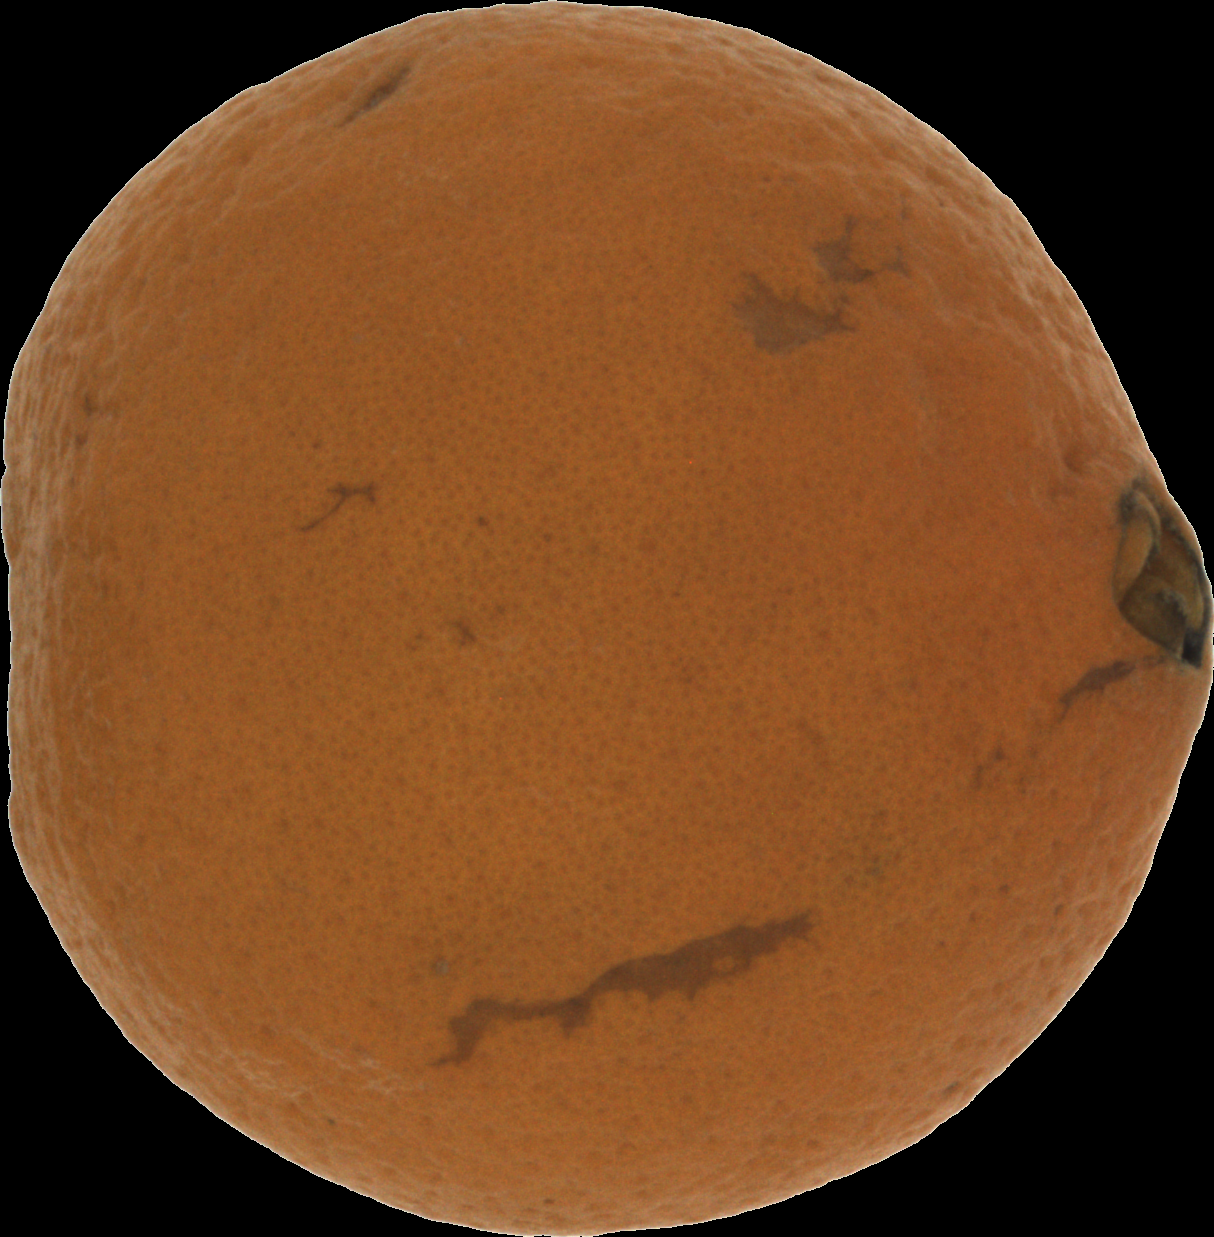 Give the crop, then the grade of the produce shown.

orange, bad
